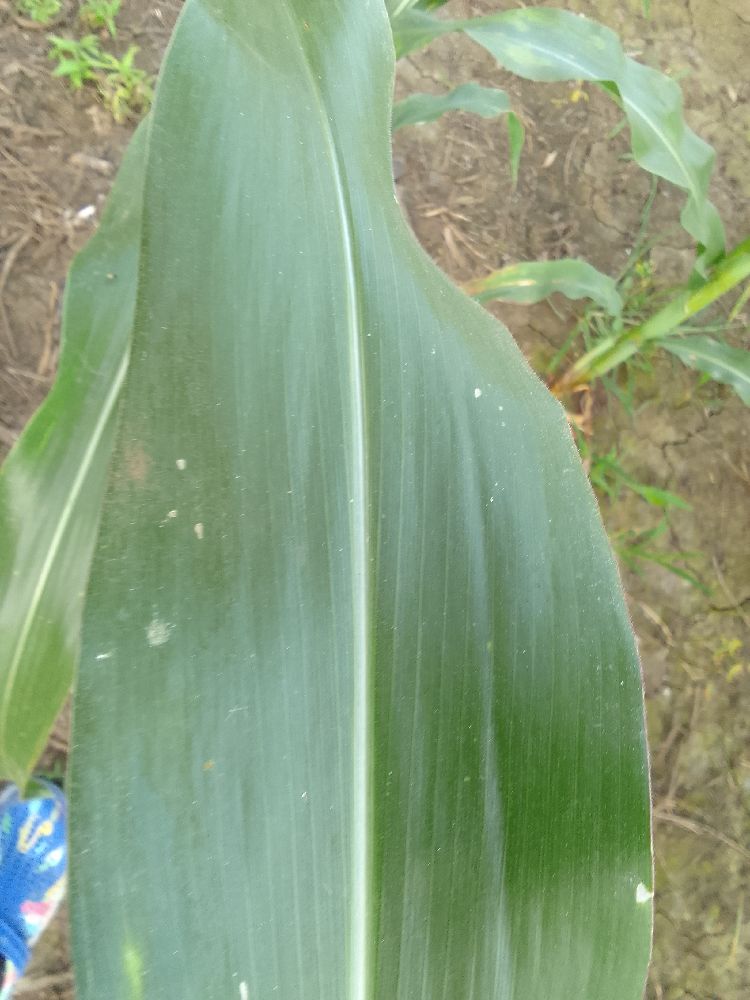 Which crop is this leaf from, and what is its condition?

maize, healthy
